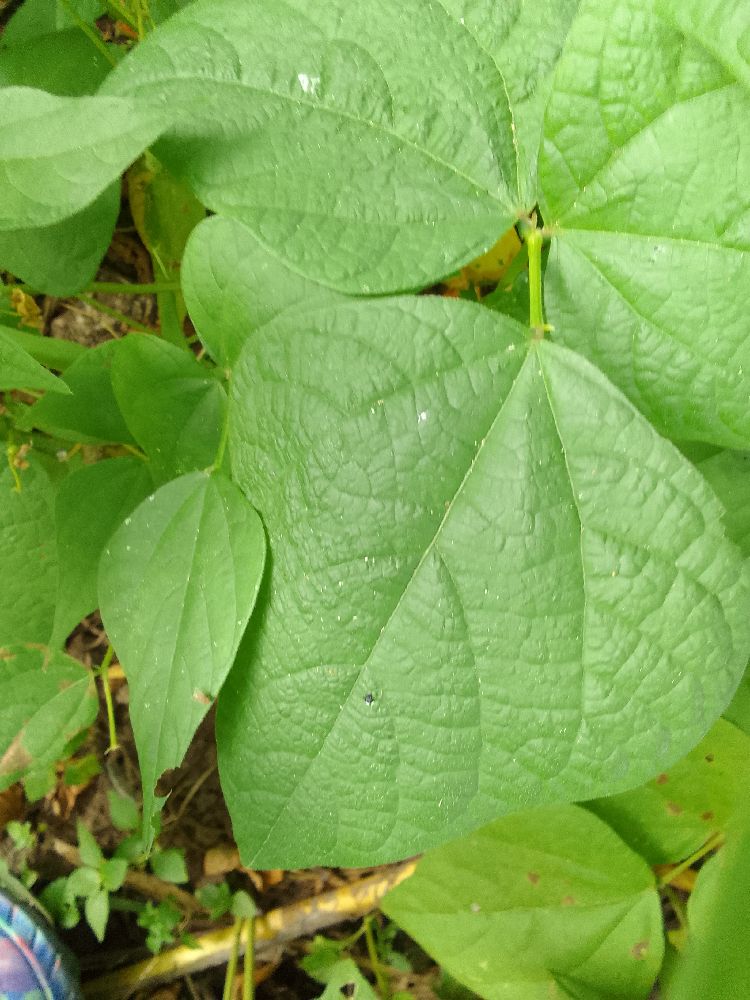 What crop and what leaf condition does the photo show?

common bean, healthy
